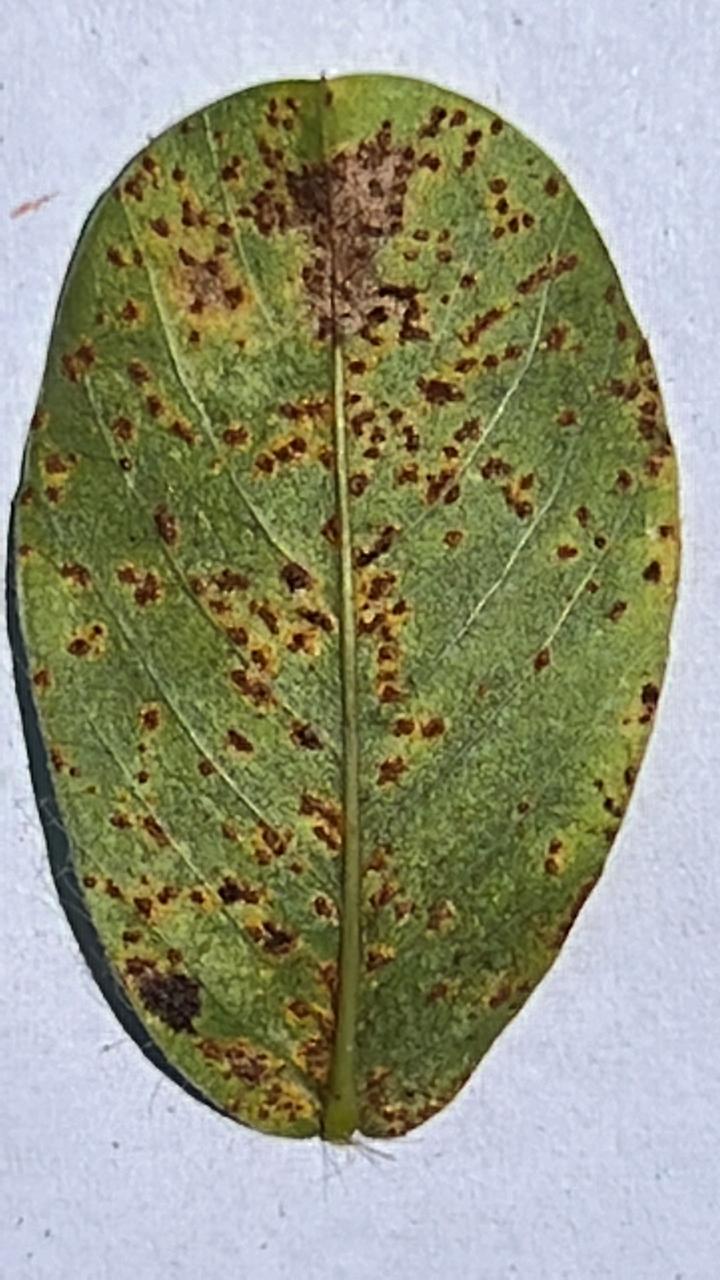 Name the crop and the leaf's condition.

peanut, puccinia arachidis
